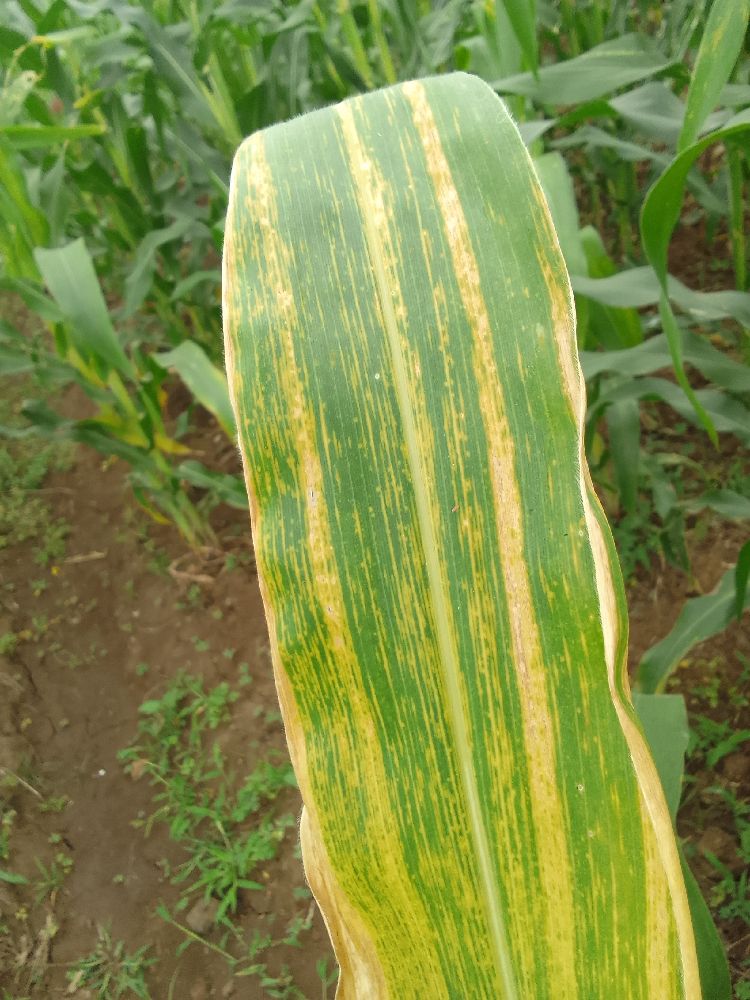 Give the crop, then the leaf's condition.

maize, maize lethal necrosis
